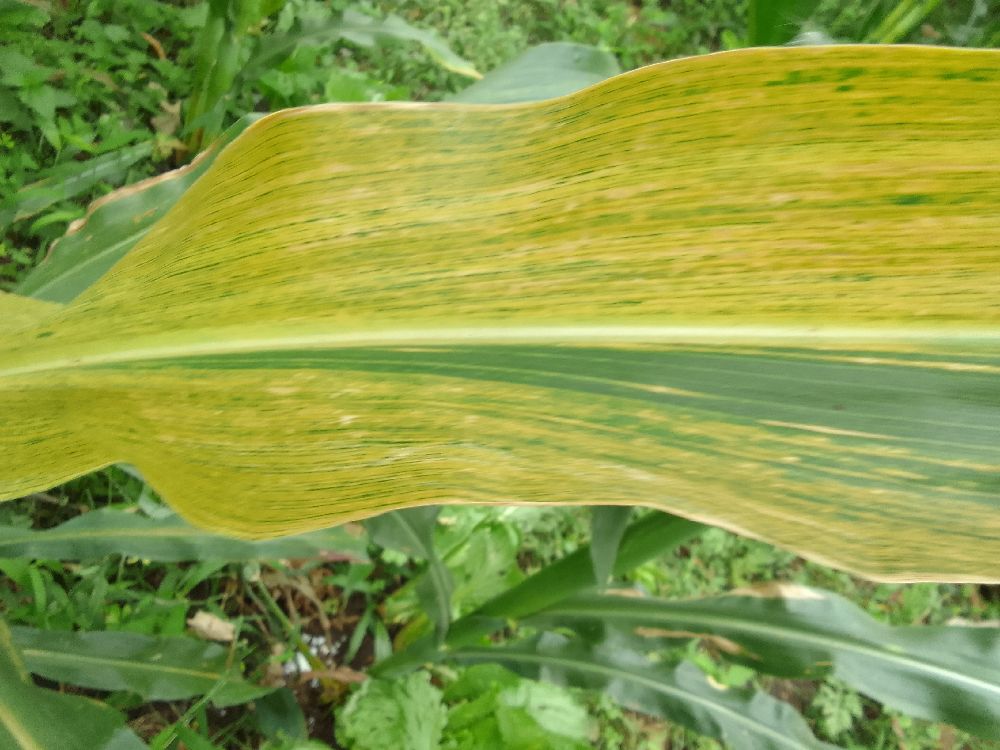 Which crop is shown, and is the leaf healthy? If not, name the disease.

maize, maize lethal necrosis
